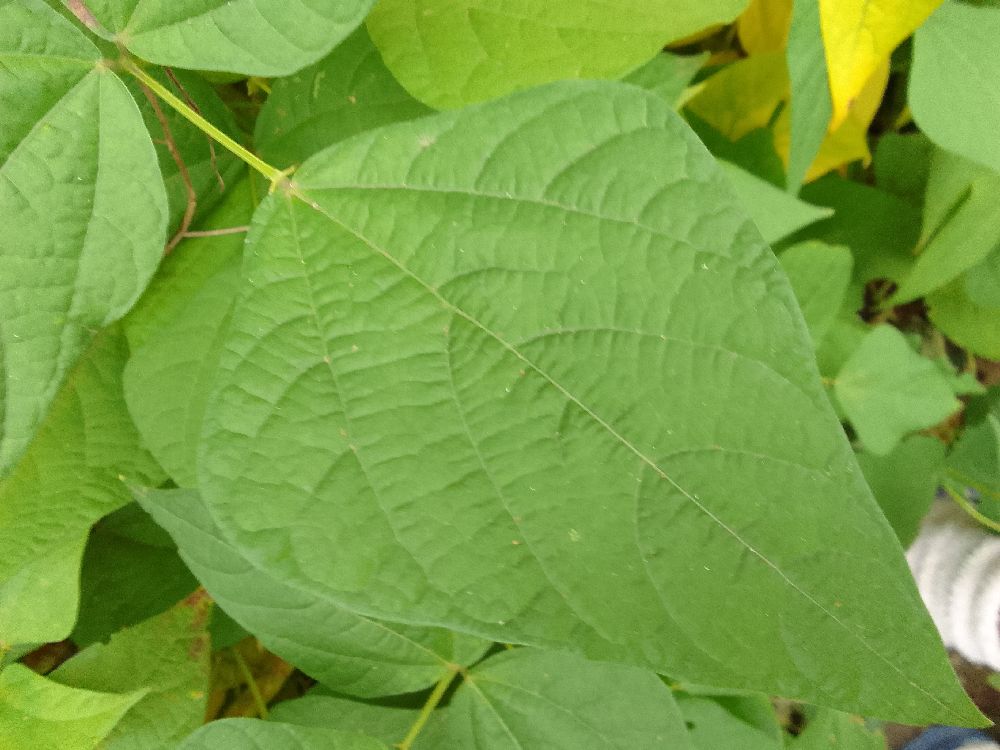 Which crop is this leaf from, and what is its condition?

common bean, healthy
